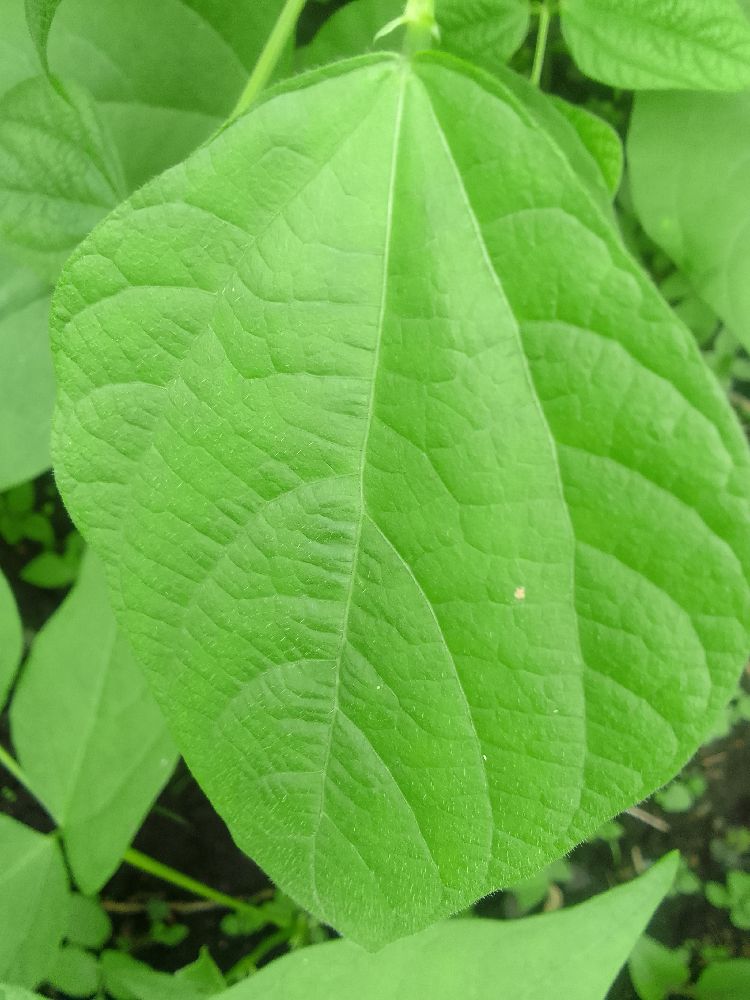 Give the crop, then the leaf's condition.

common bean, healthy
